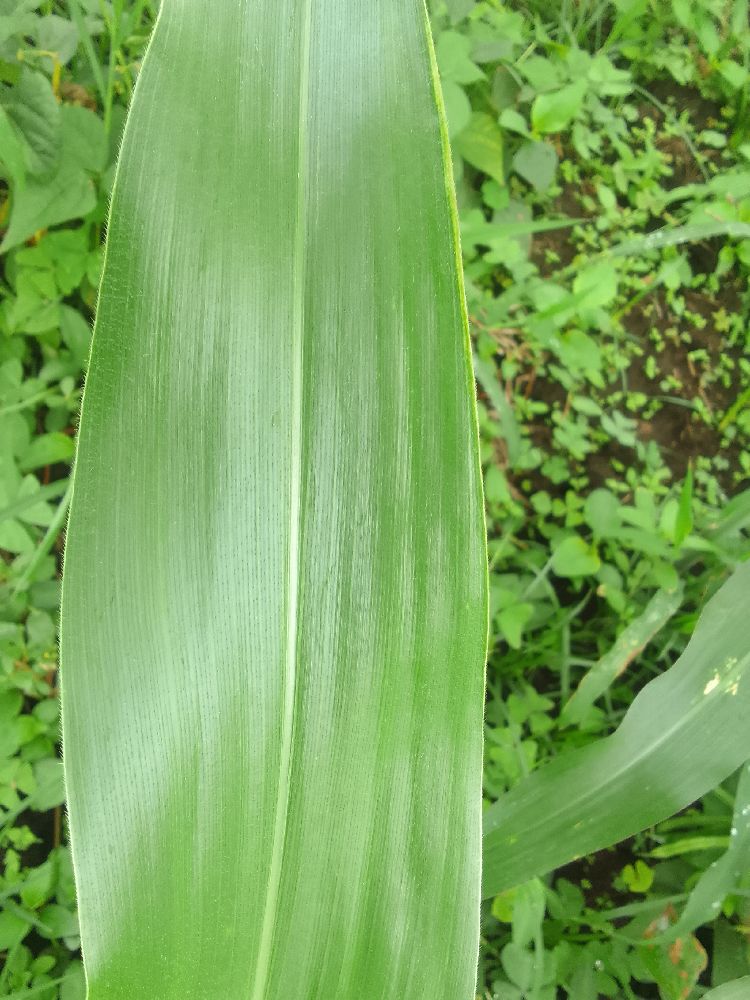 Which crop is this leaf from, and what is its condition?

maize, healthy
